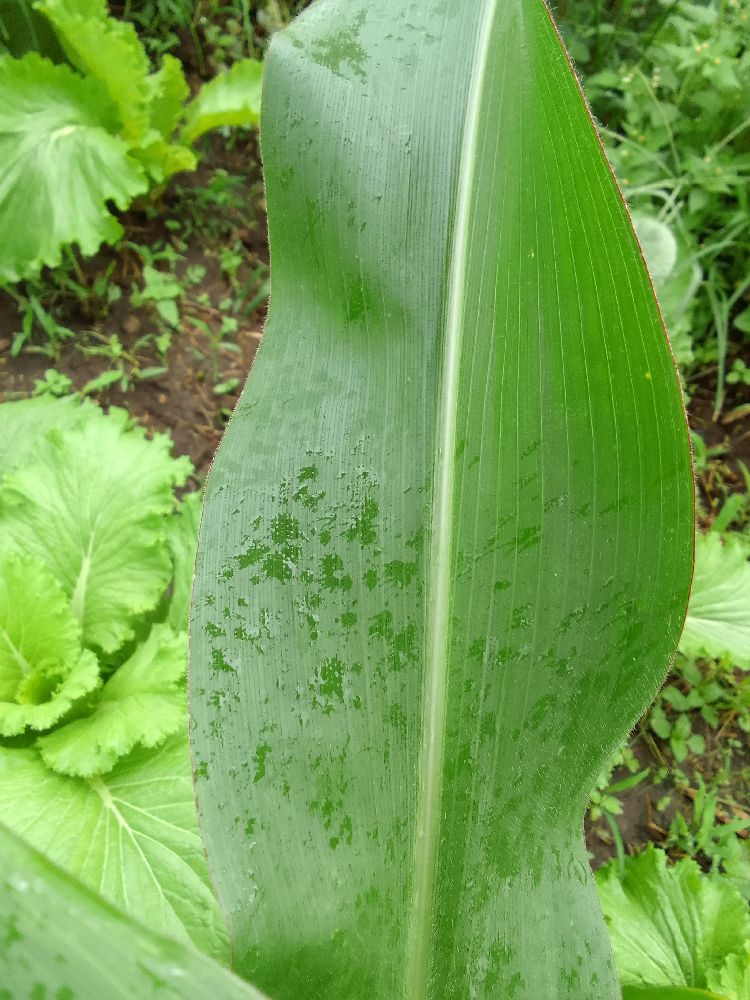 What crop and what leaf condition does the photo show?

maize, healthy
